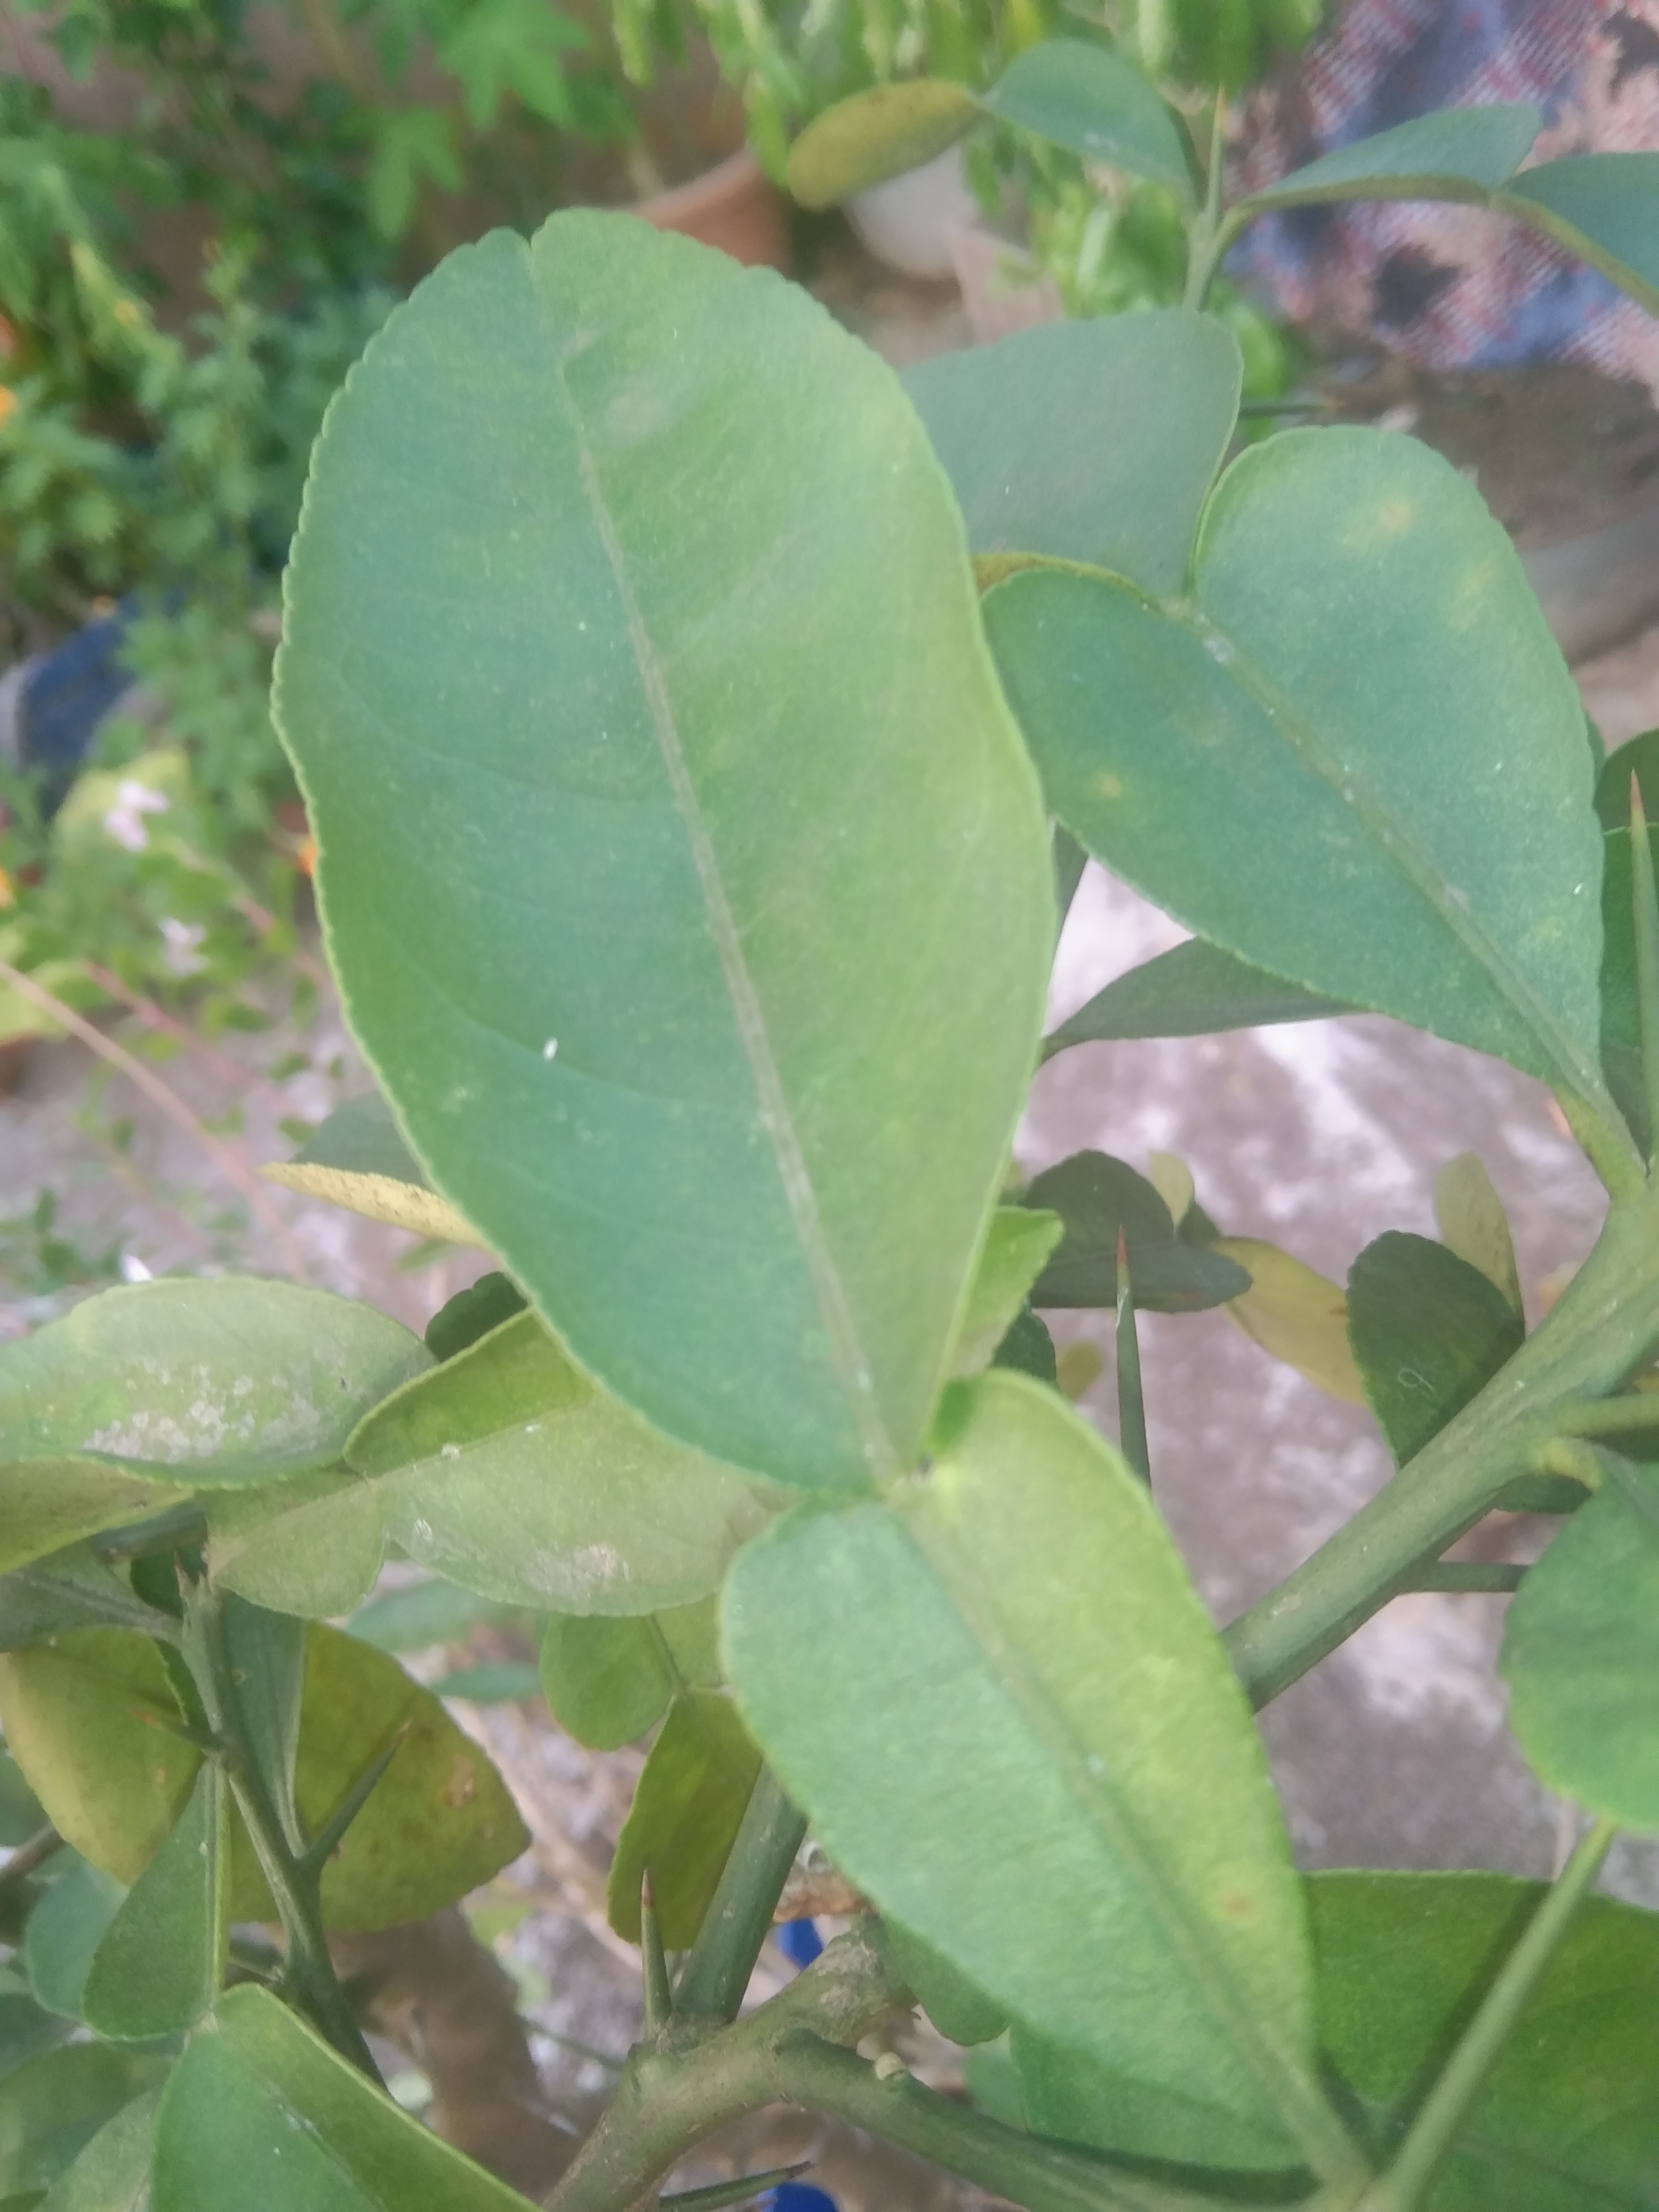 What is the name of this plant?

lemon
